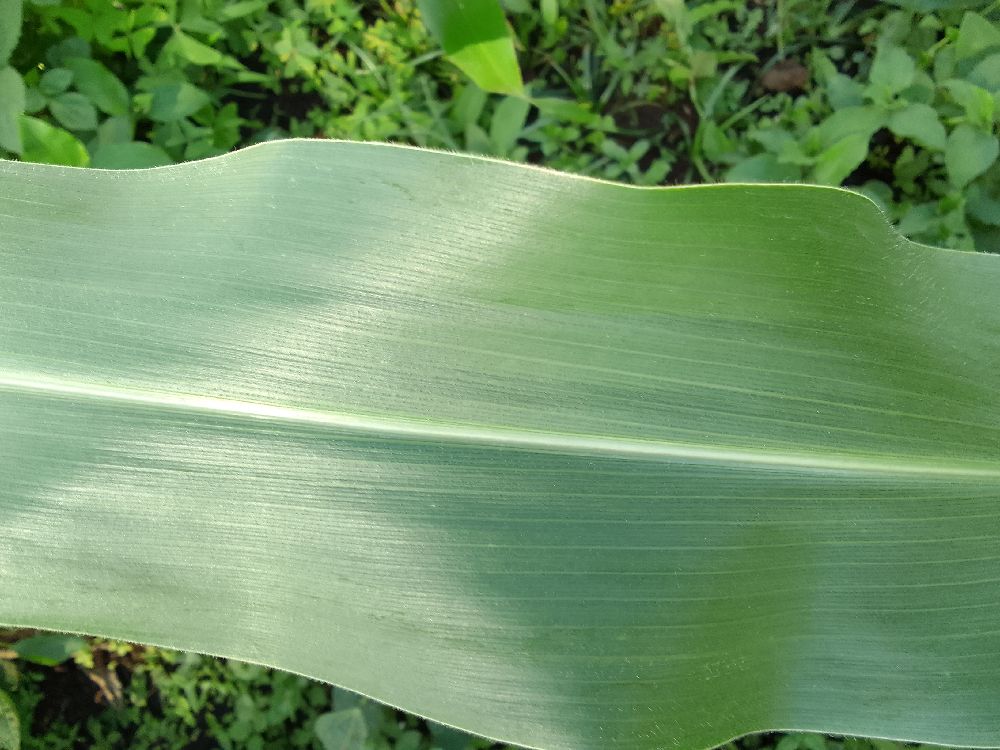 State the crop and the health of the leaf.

maize, healthy
